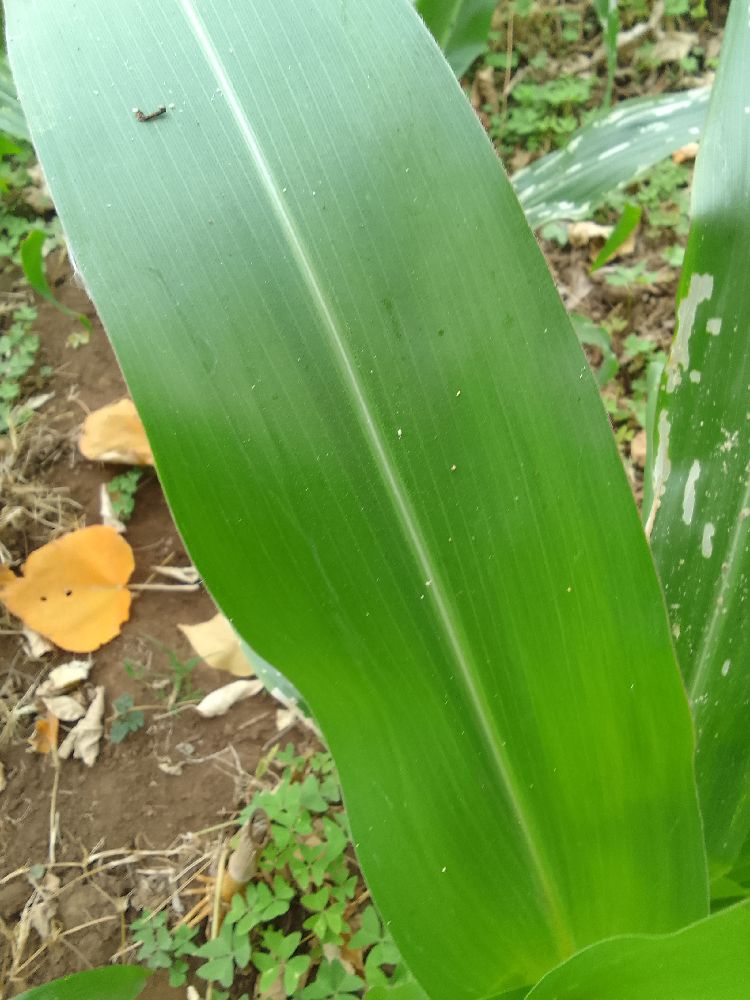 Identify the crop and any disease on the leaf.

maize, healthy
